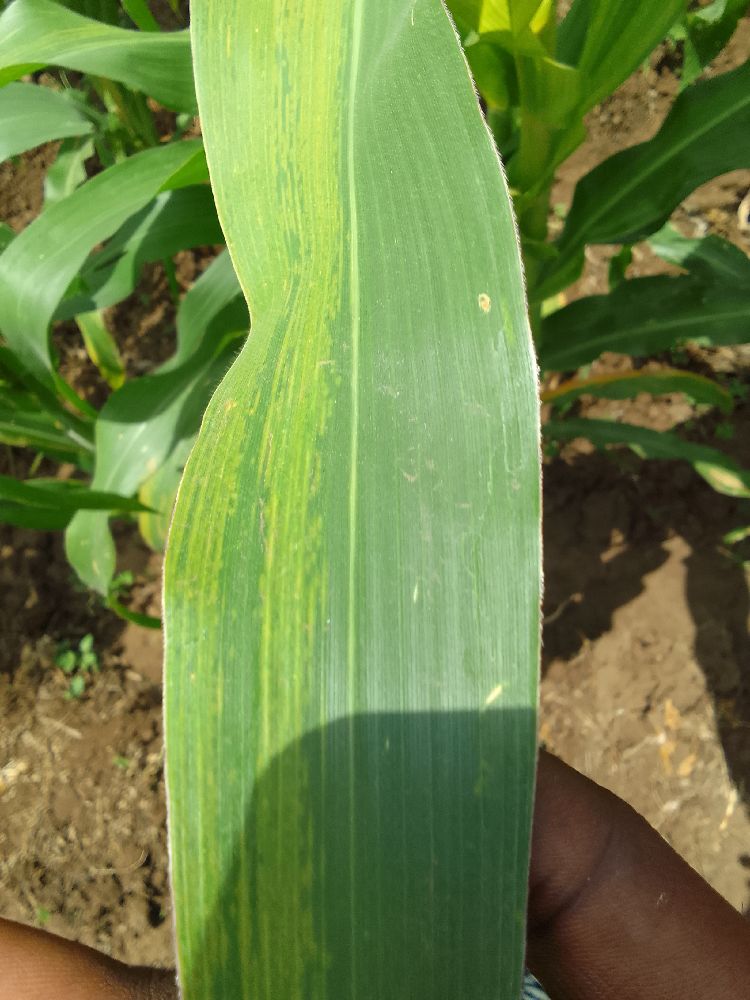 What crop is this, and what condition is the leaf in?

maize, maize lethal necrosis
